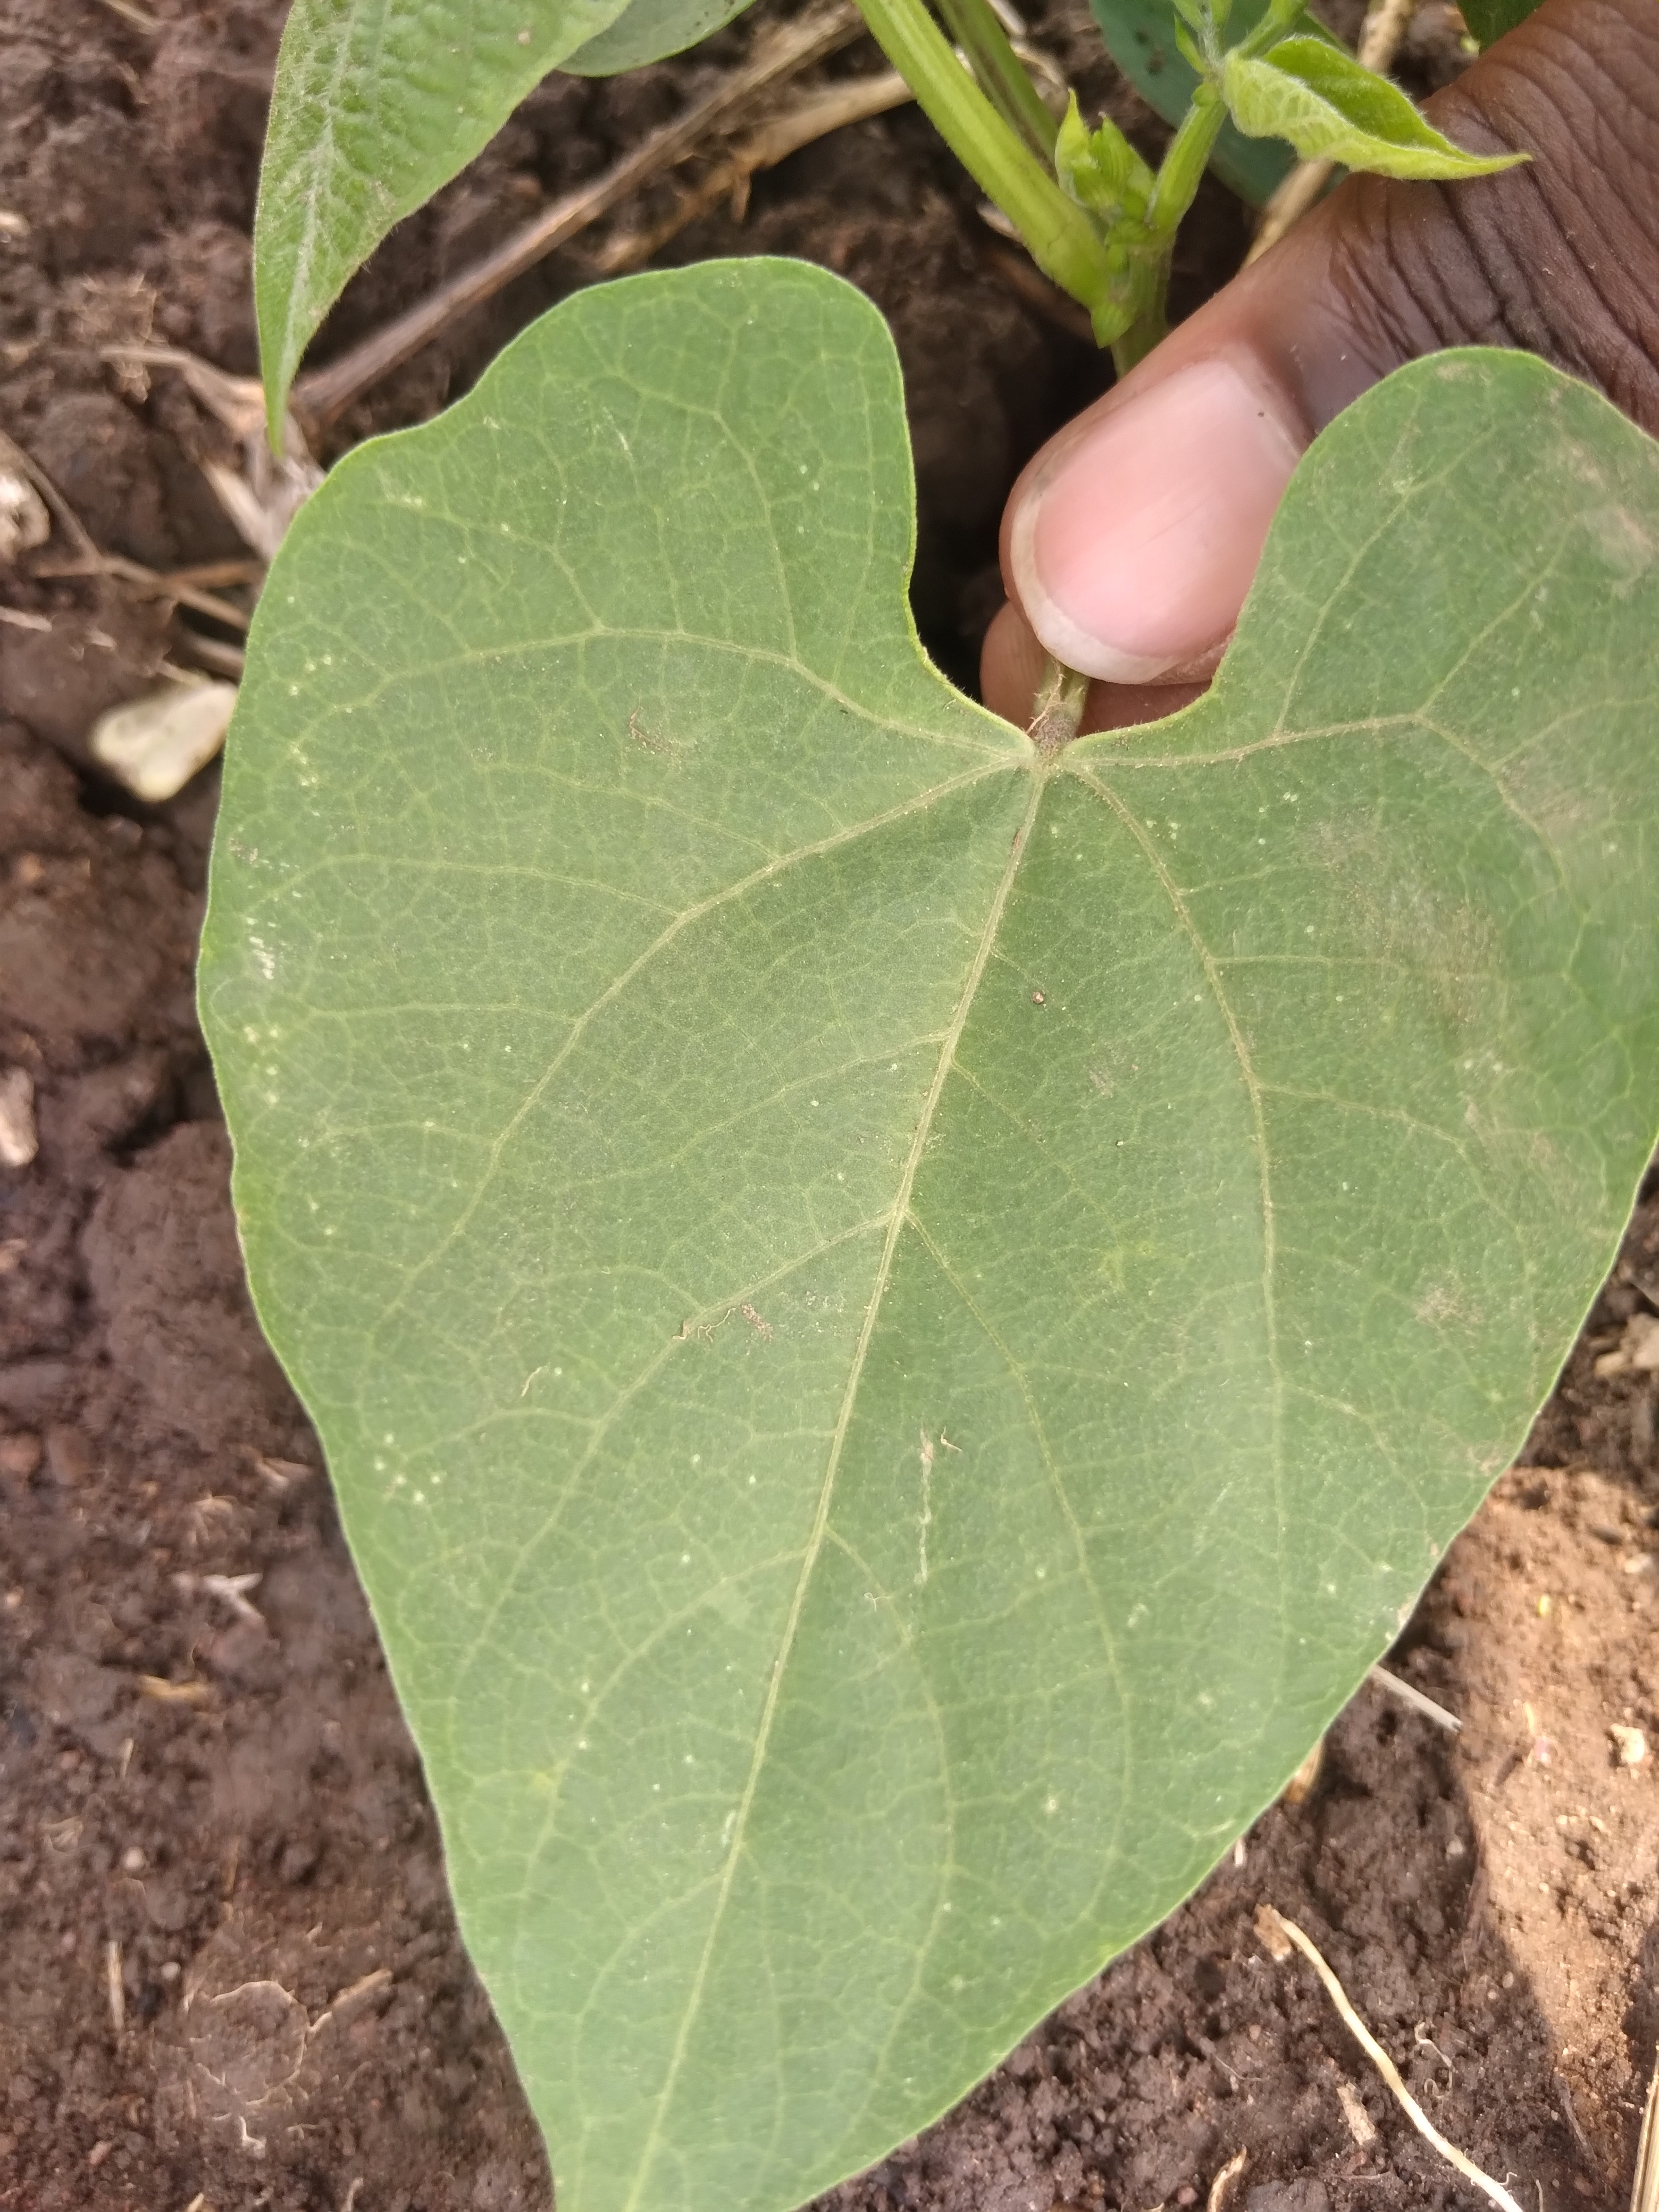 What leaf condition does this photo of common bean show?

healthy
